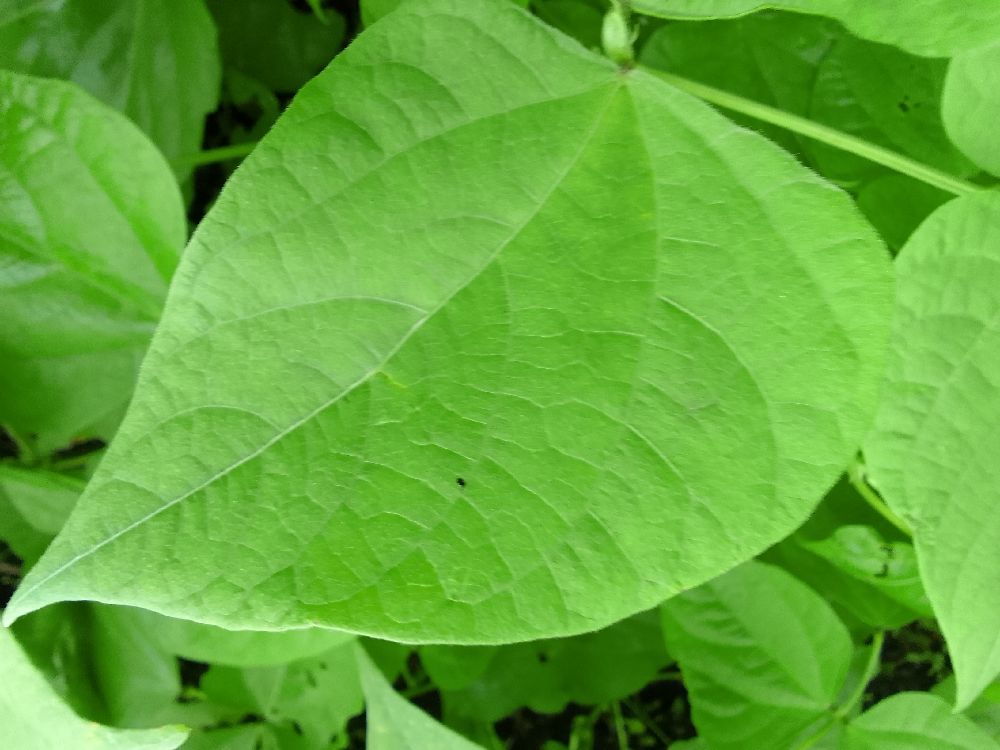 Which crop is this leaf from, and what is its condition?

common bean, healthy
